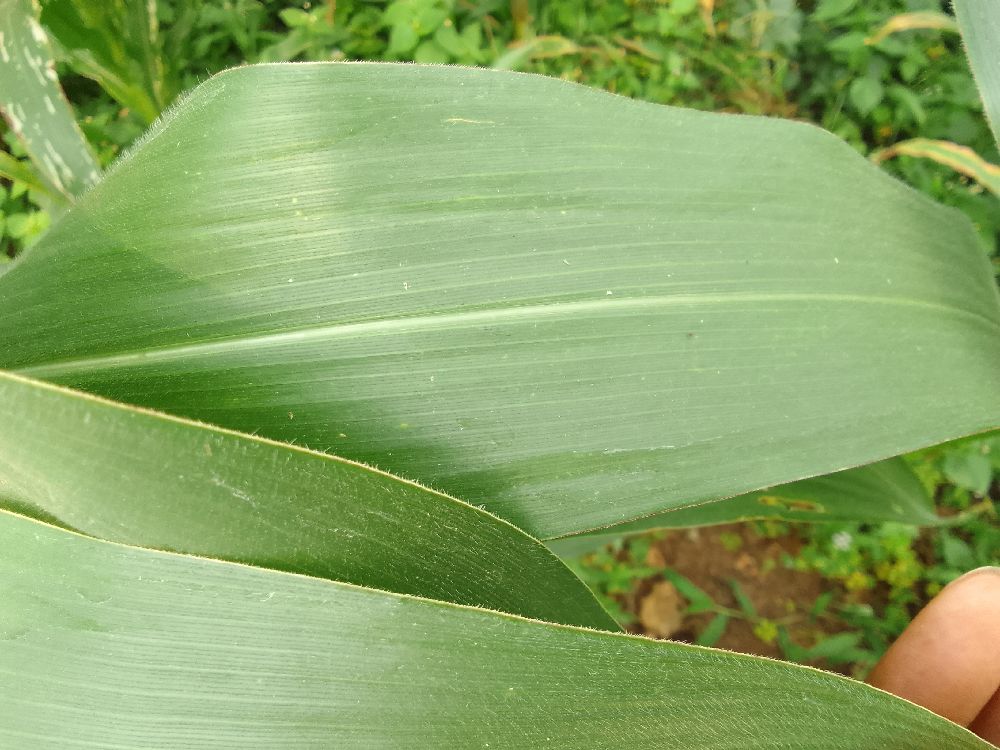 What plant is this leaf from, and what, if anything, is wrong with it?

maize, healthy
